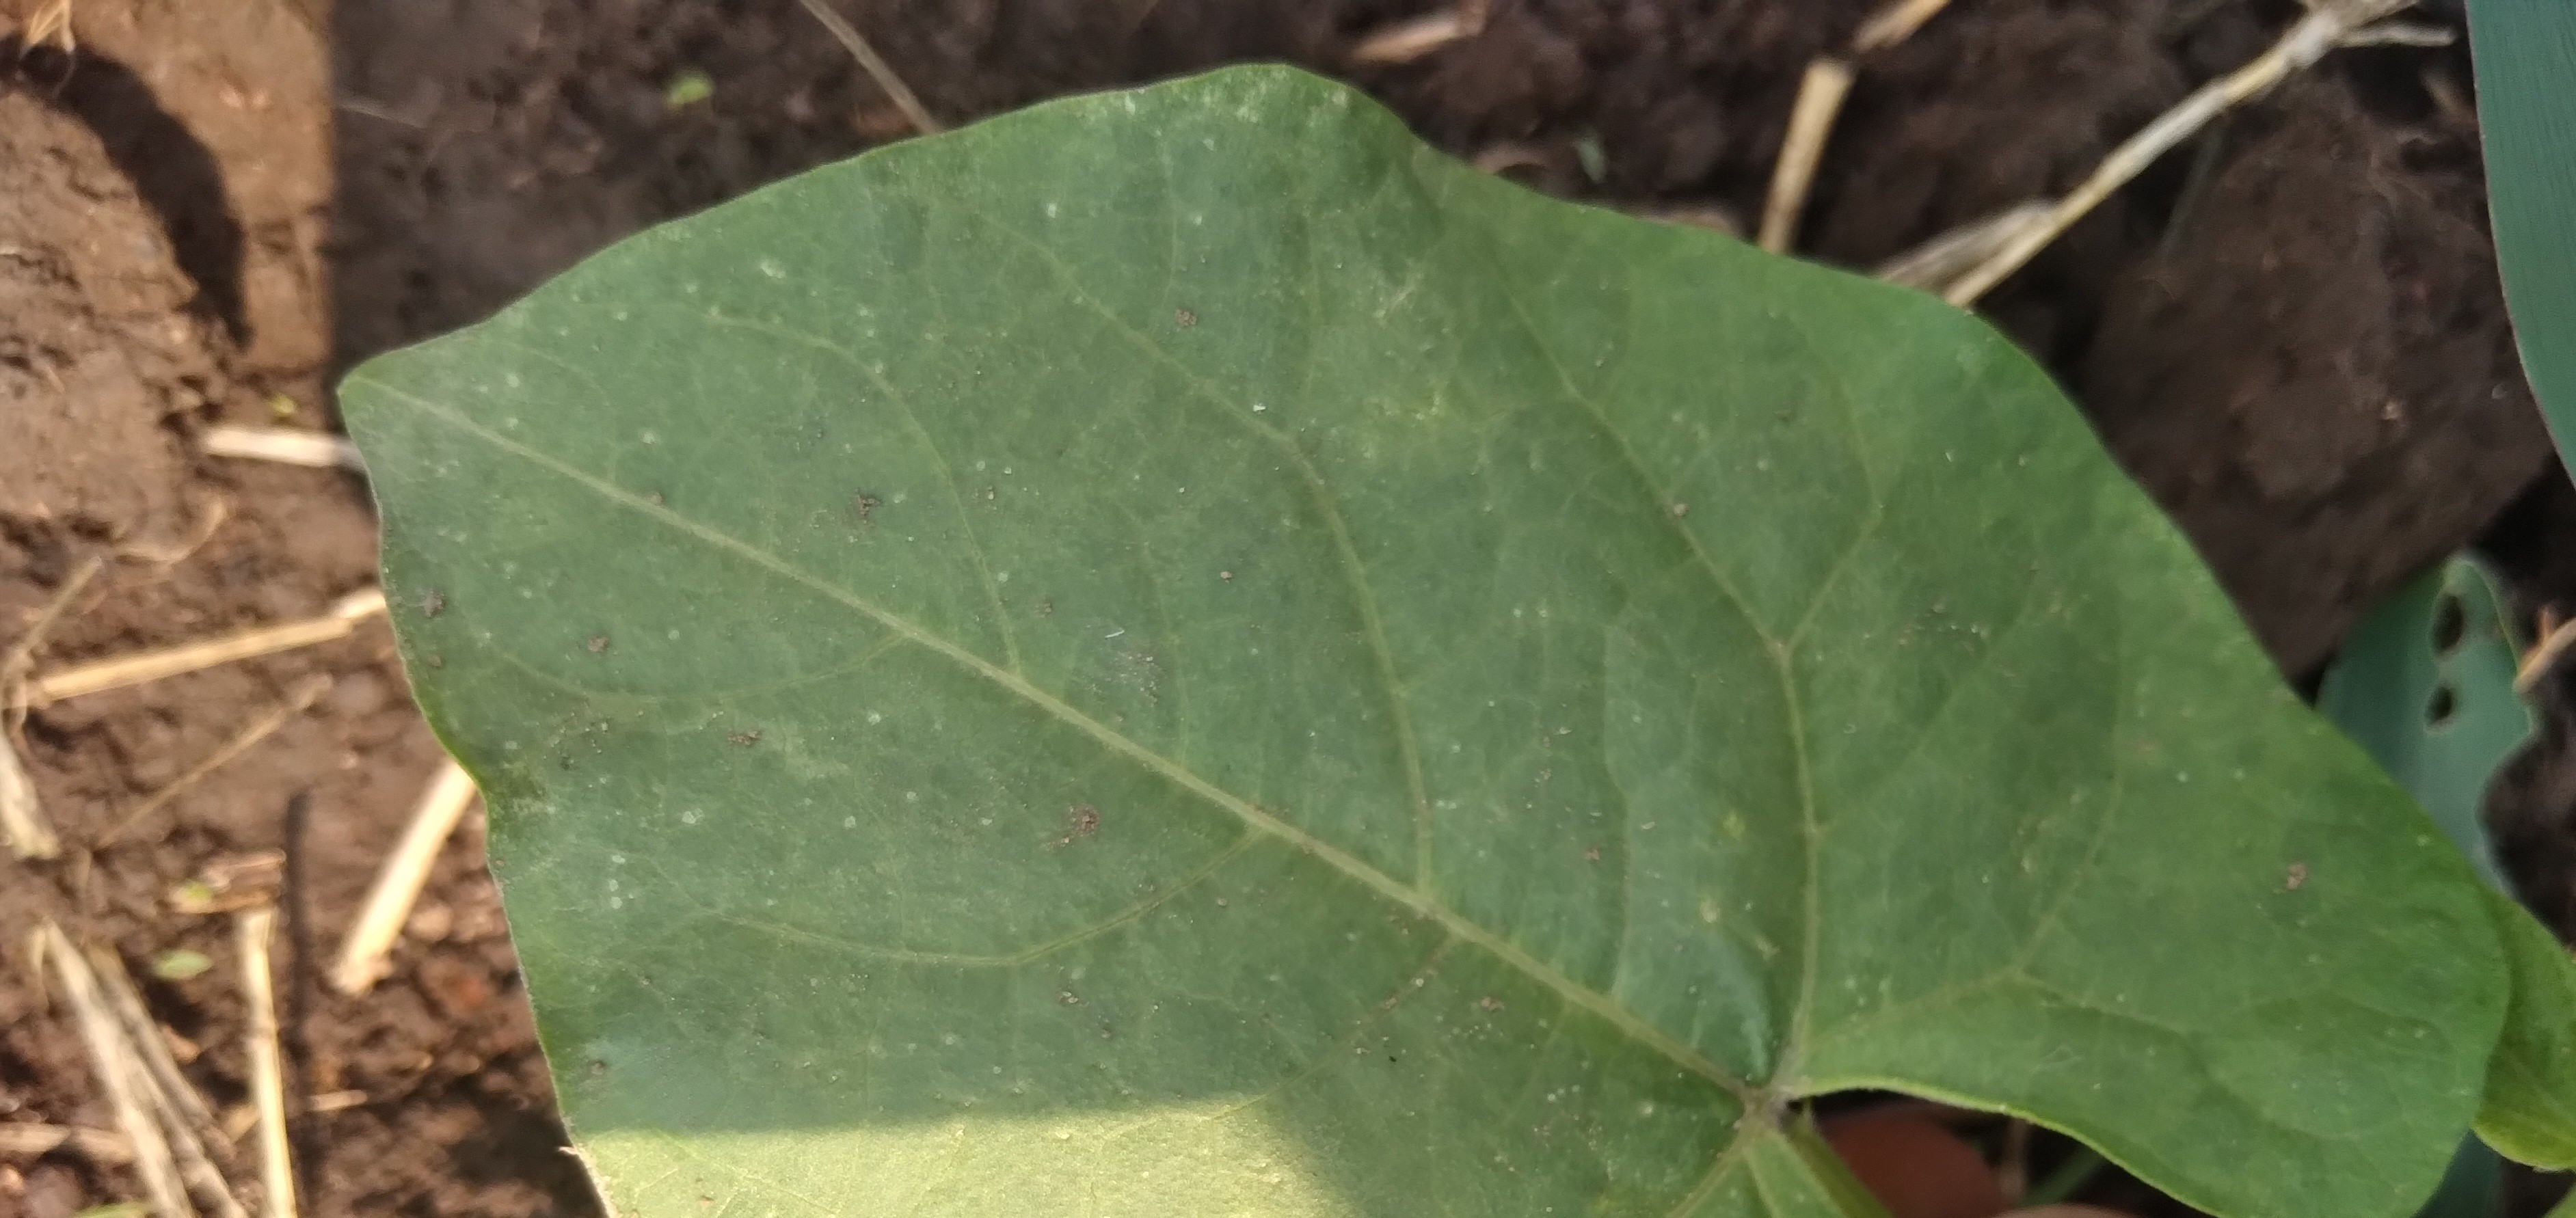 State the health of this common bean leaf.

healthy
